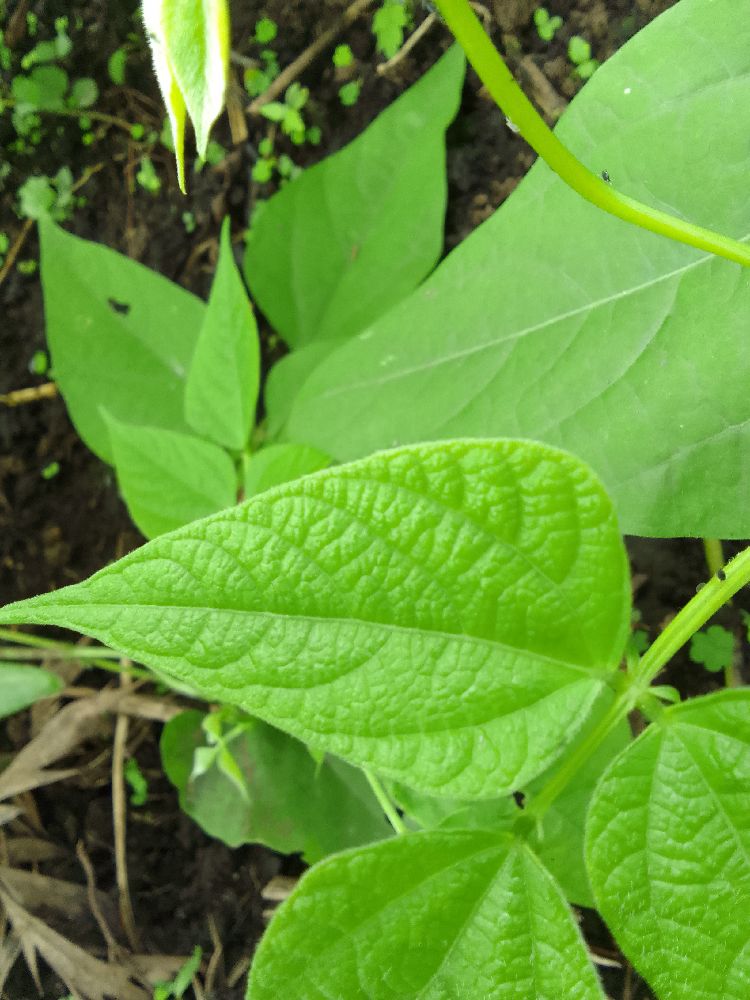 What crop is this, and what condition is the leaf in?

common bean, healthy
